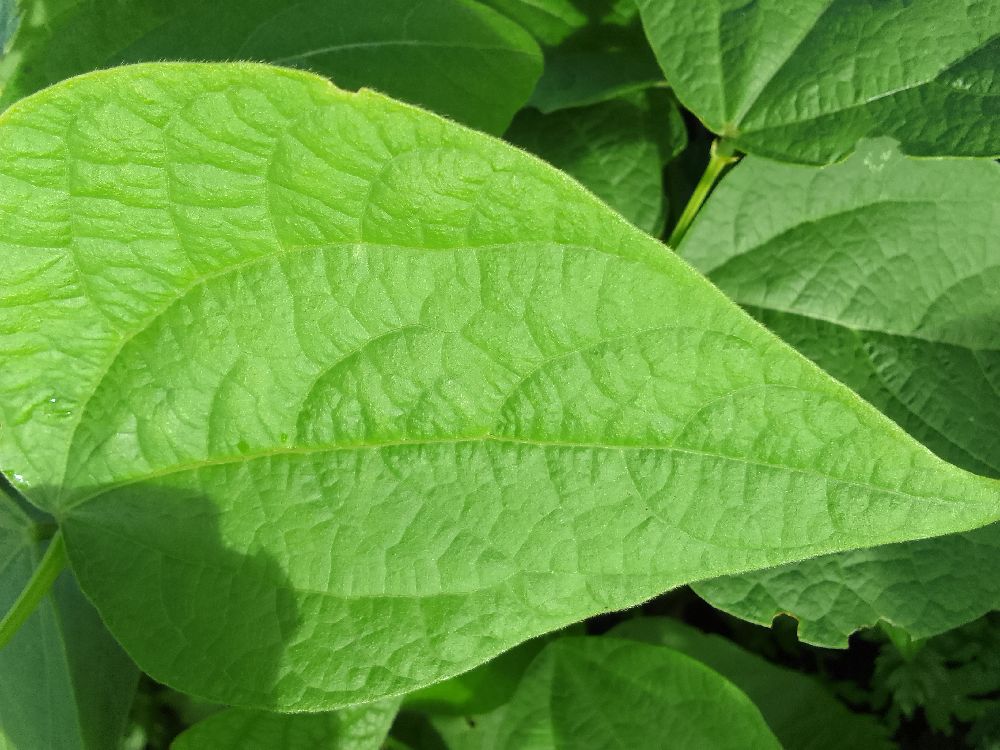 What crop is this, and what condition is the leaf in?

common bean, healthy
